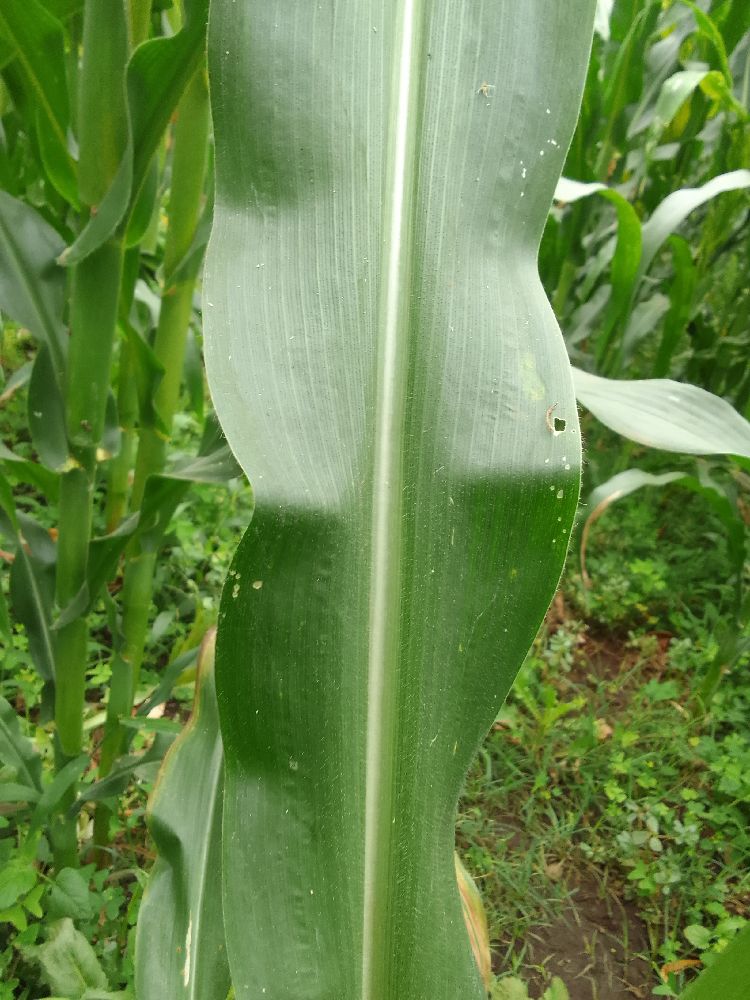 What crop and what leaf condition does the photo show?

maize, healthy
